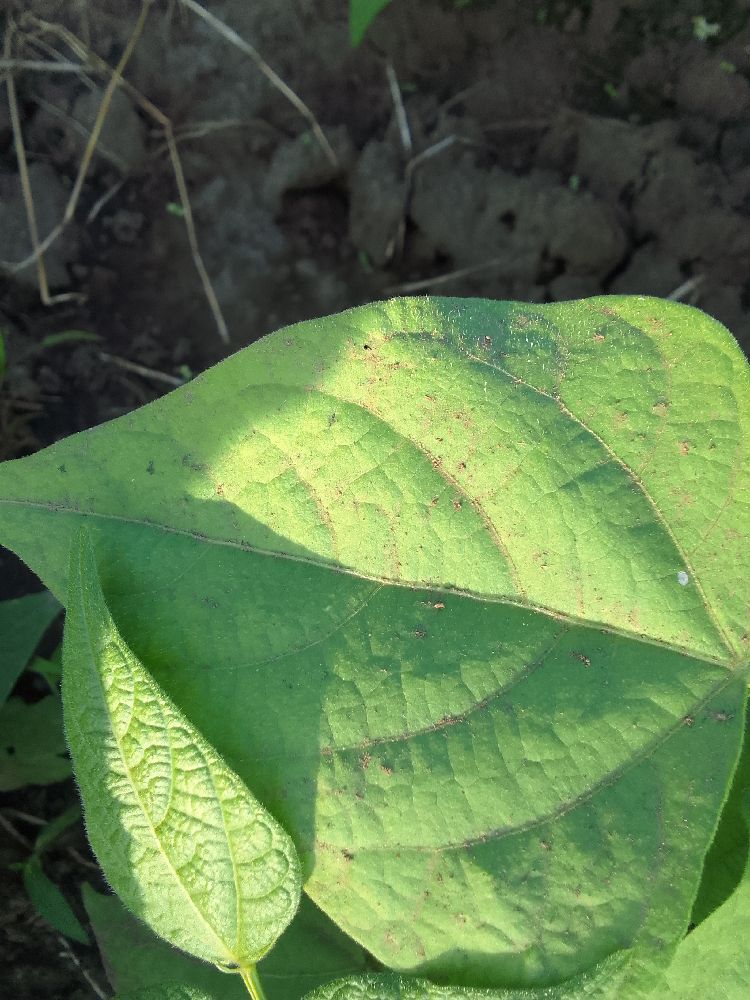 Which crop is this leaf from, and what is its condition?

common bean, healthy
